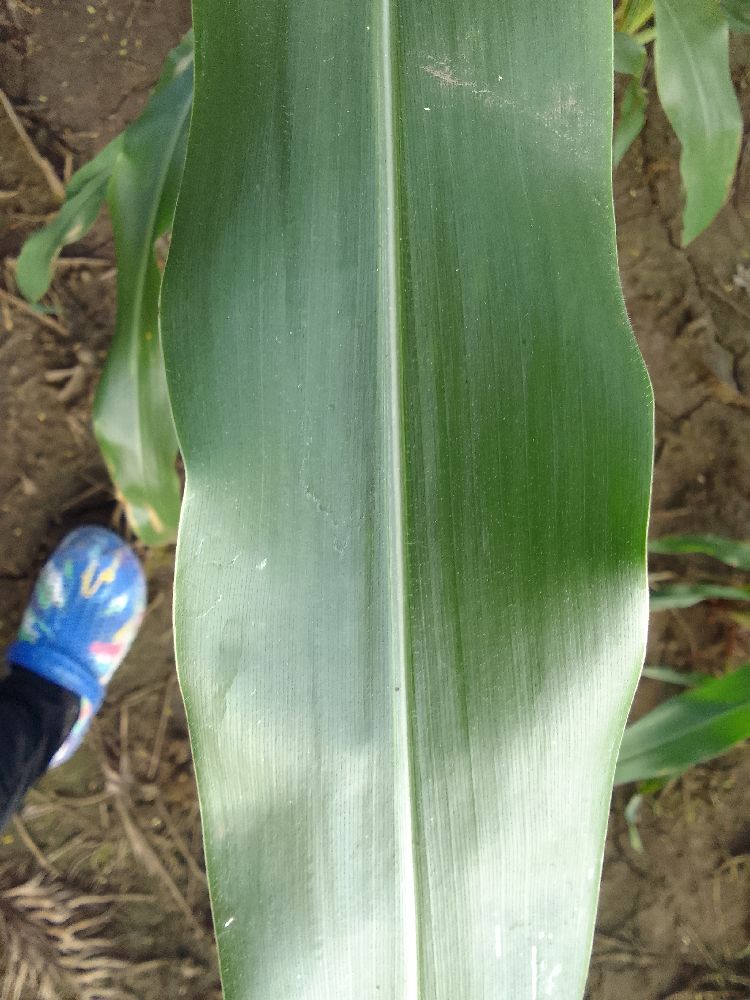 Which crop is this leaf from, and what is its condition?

maize, healthy
